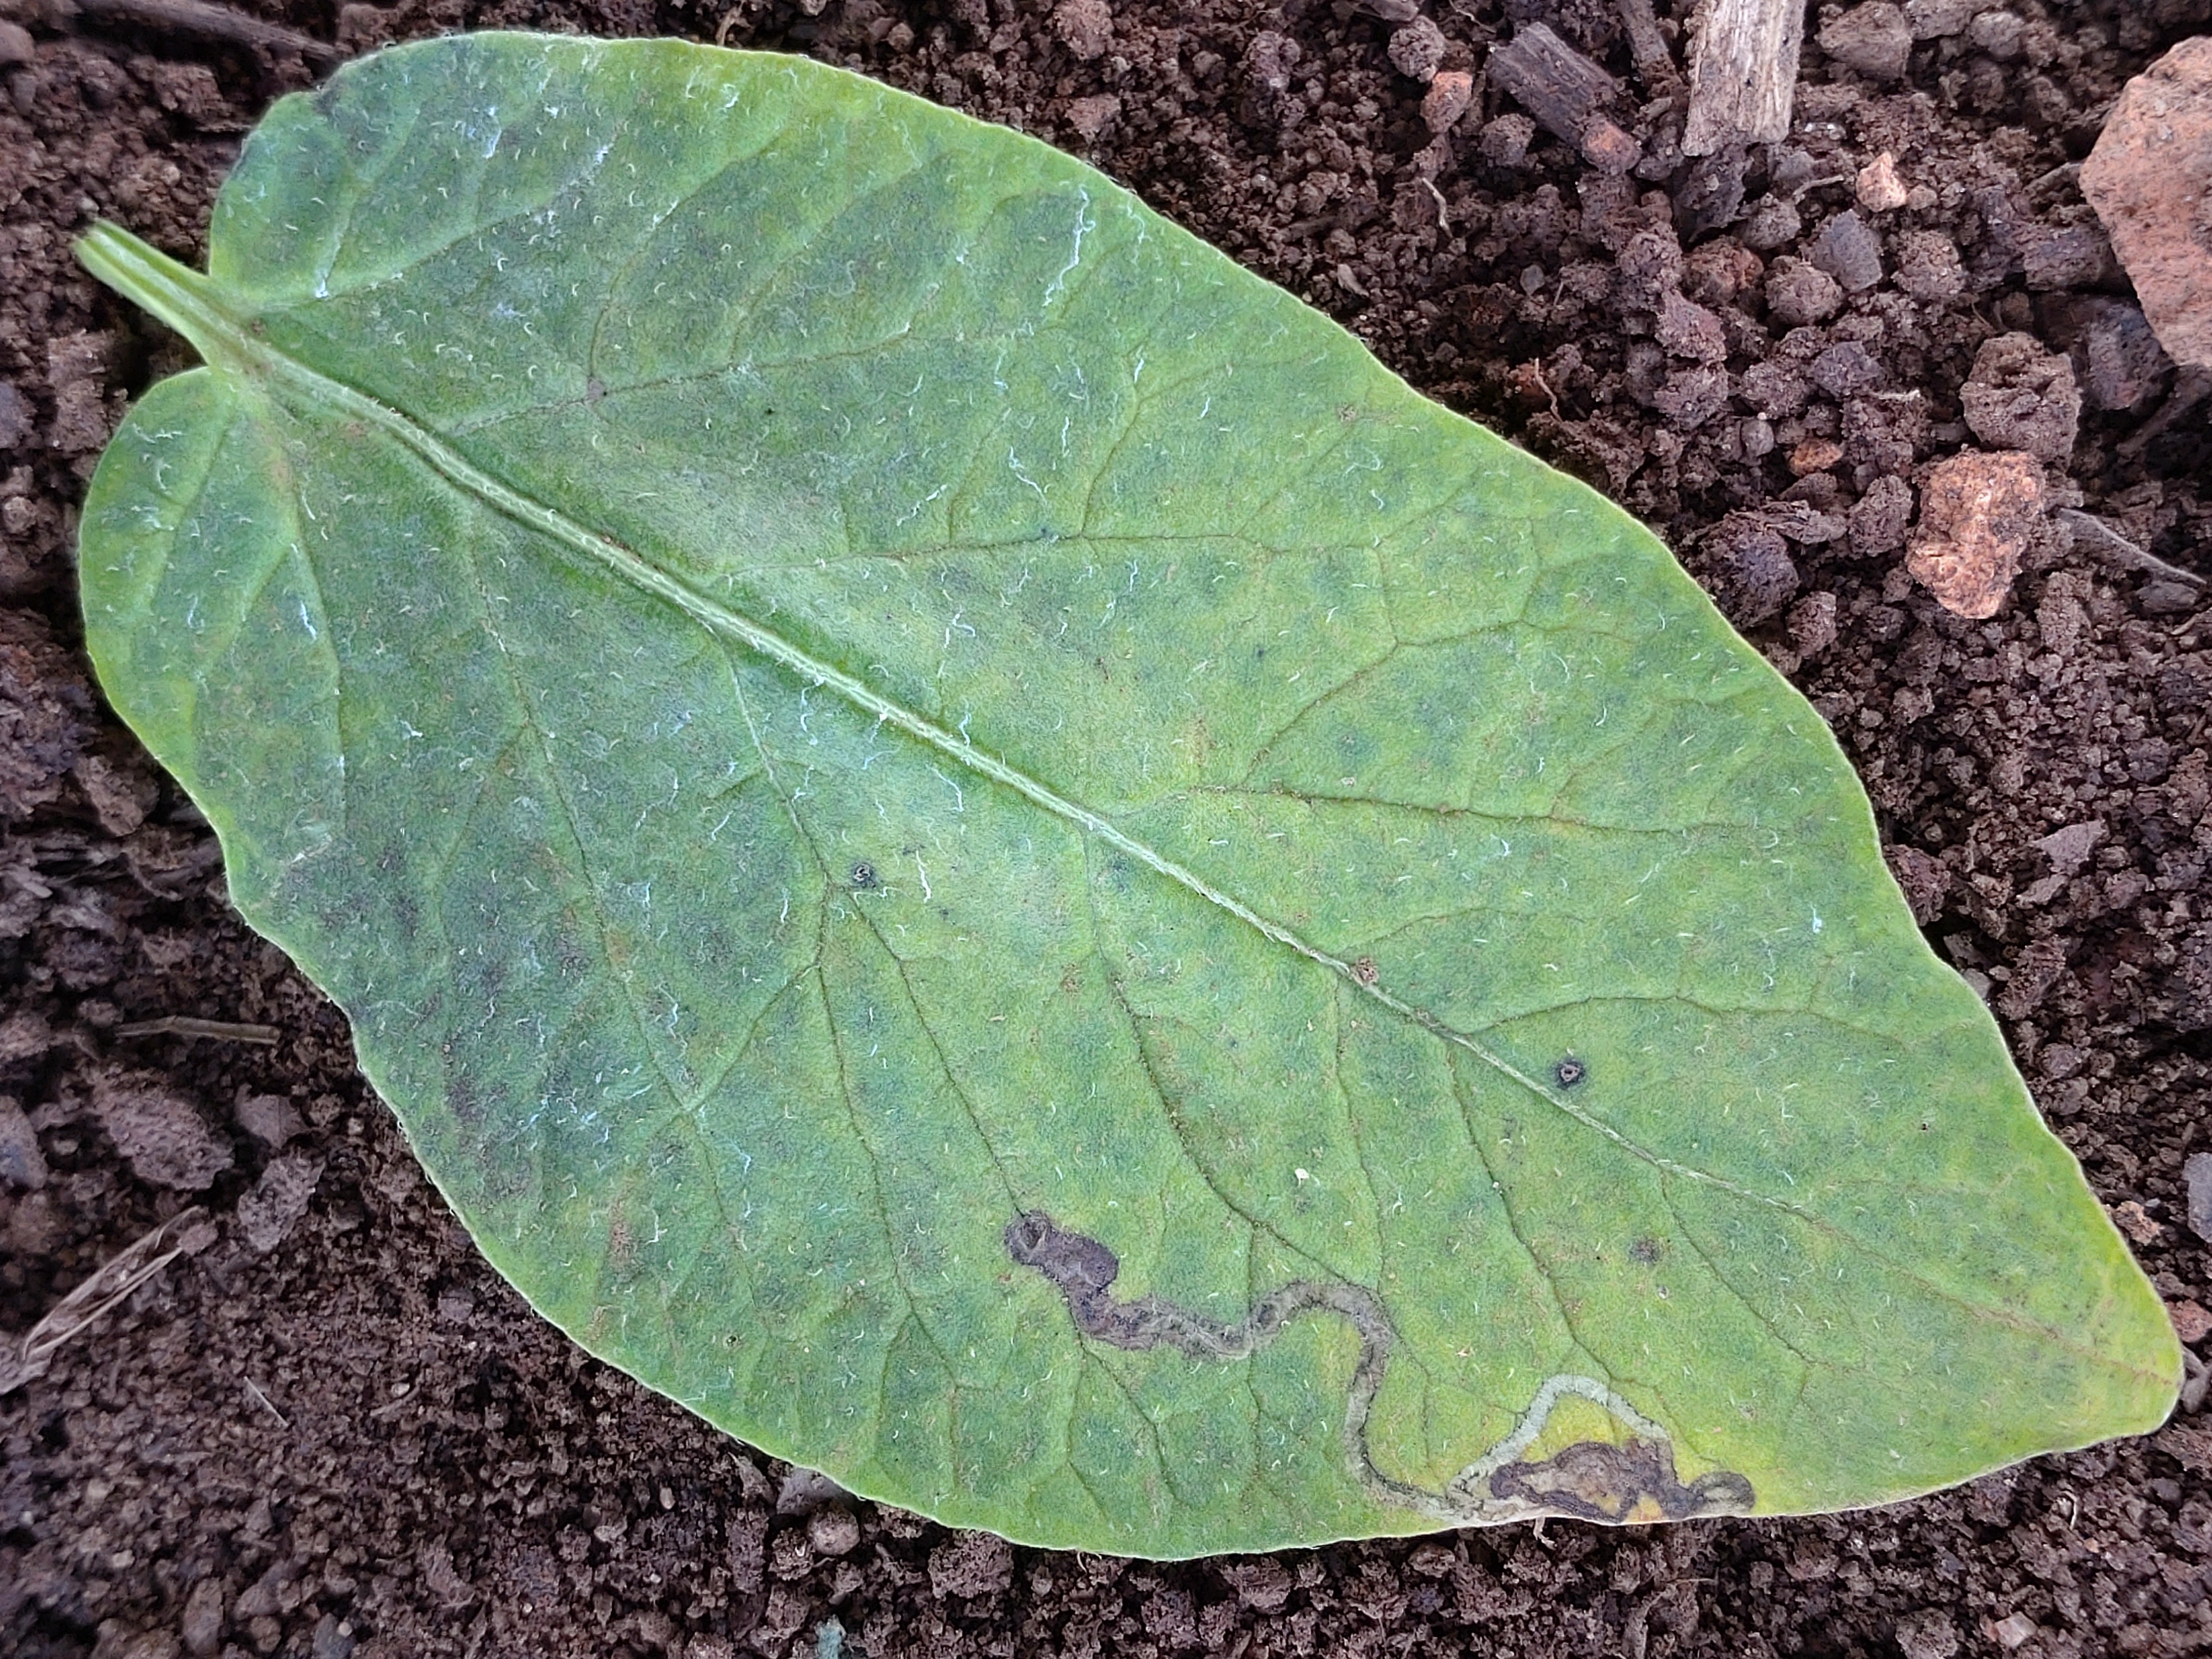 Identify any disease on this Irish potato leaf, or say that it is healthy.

late blight
